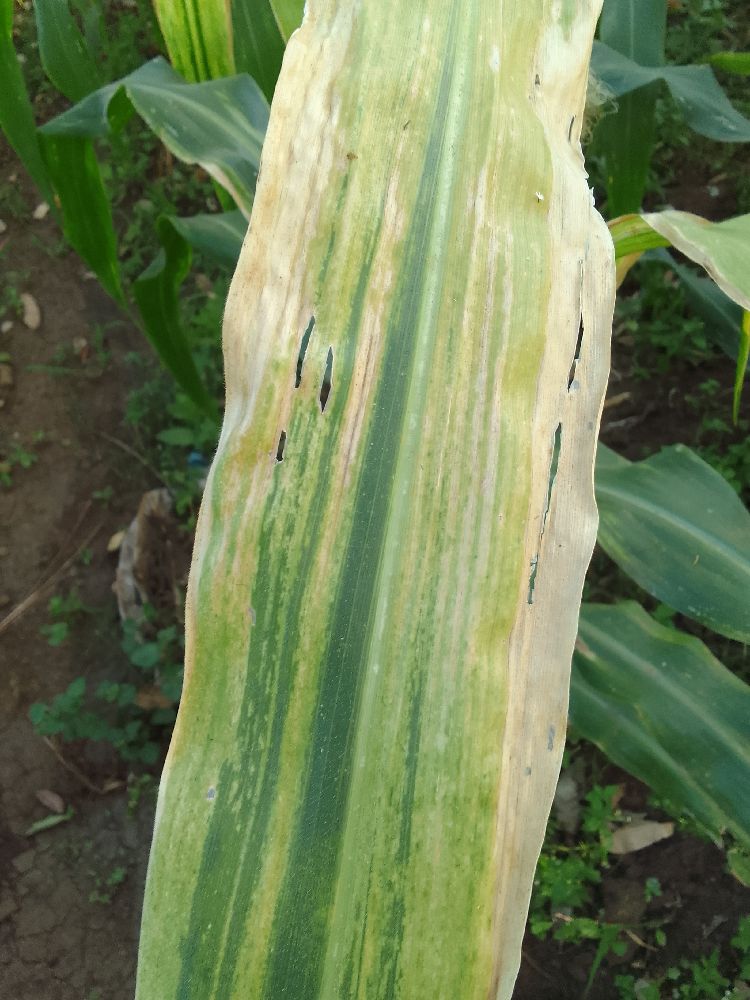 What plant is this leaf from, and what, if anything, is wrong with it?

maize, maize lethal necrosis
